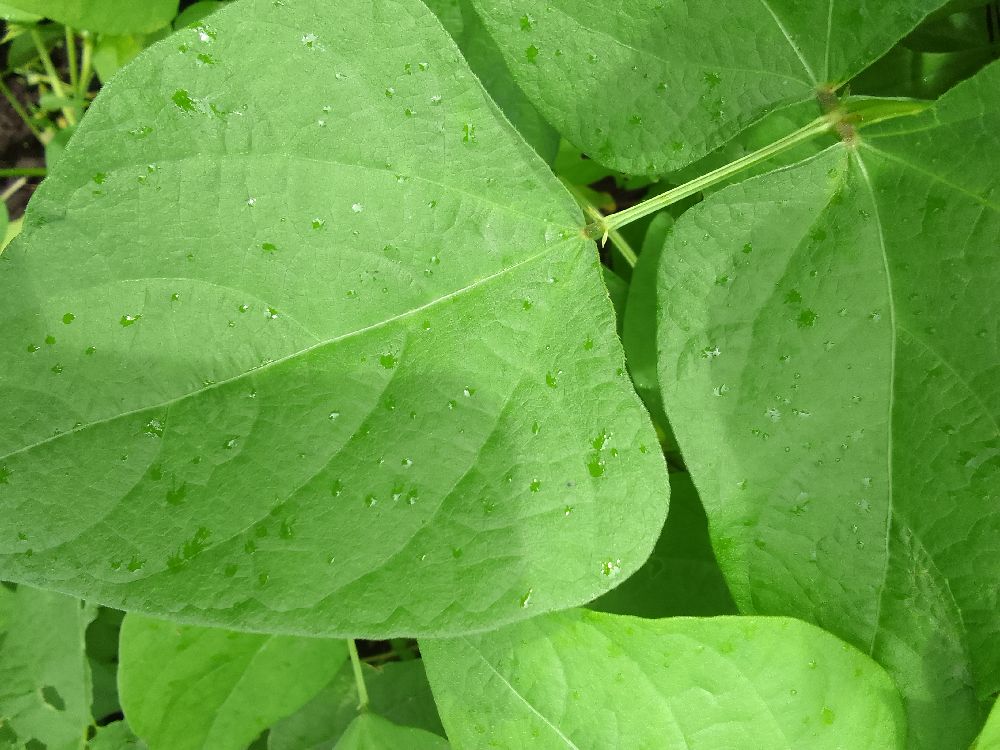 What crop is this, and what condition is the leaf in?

common bean, healthy
